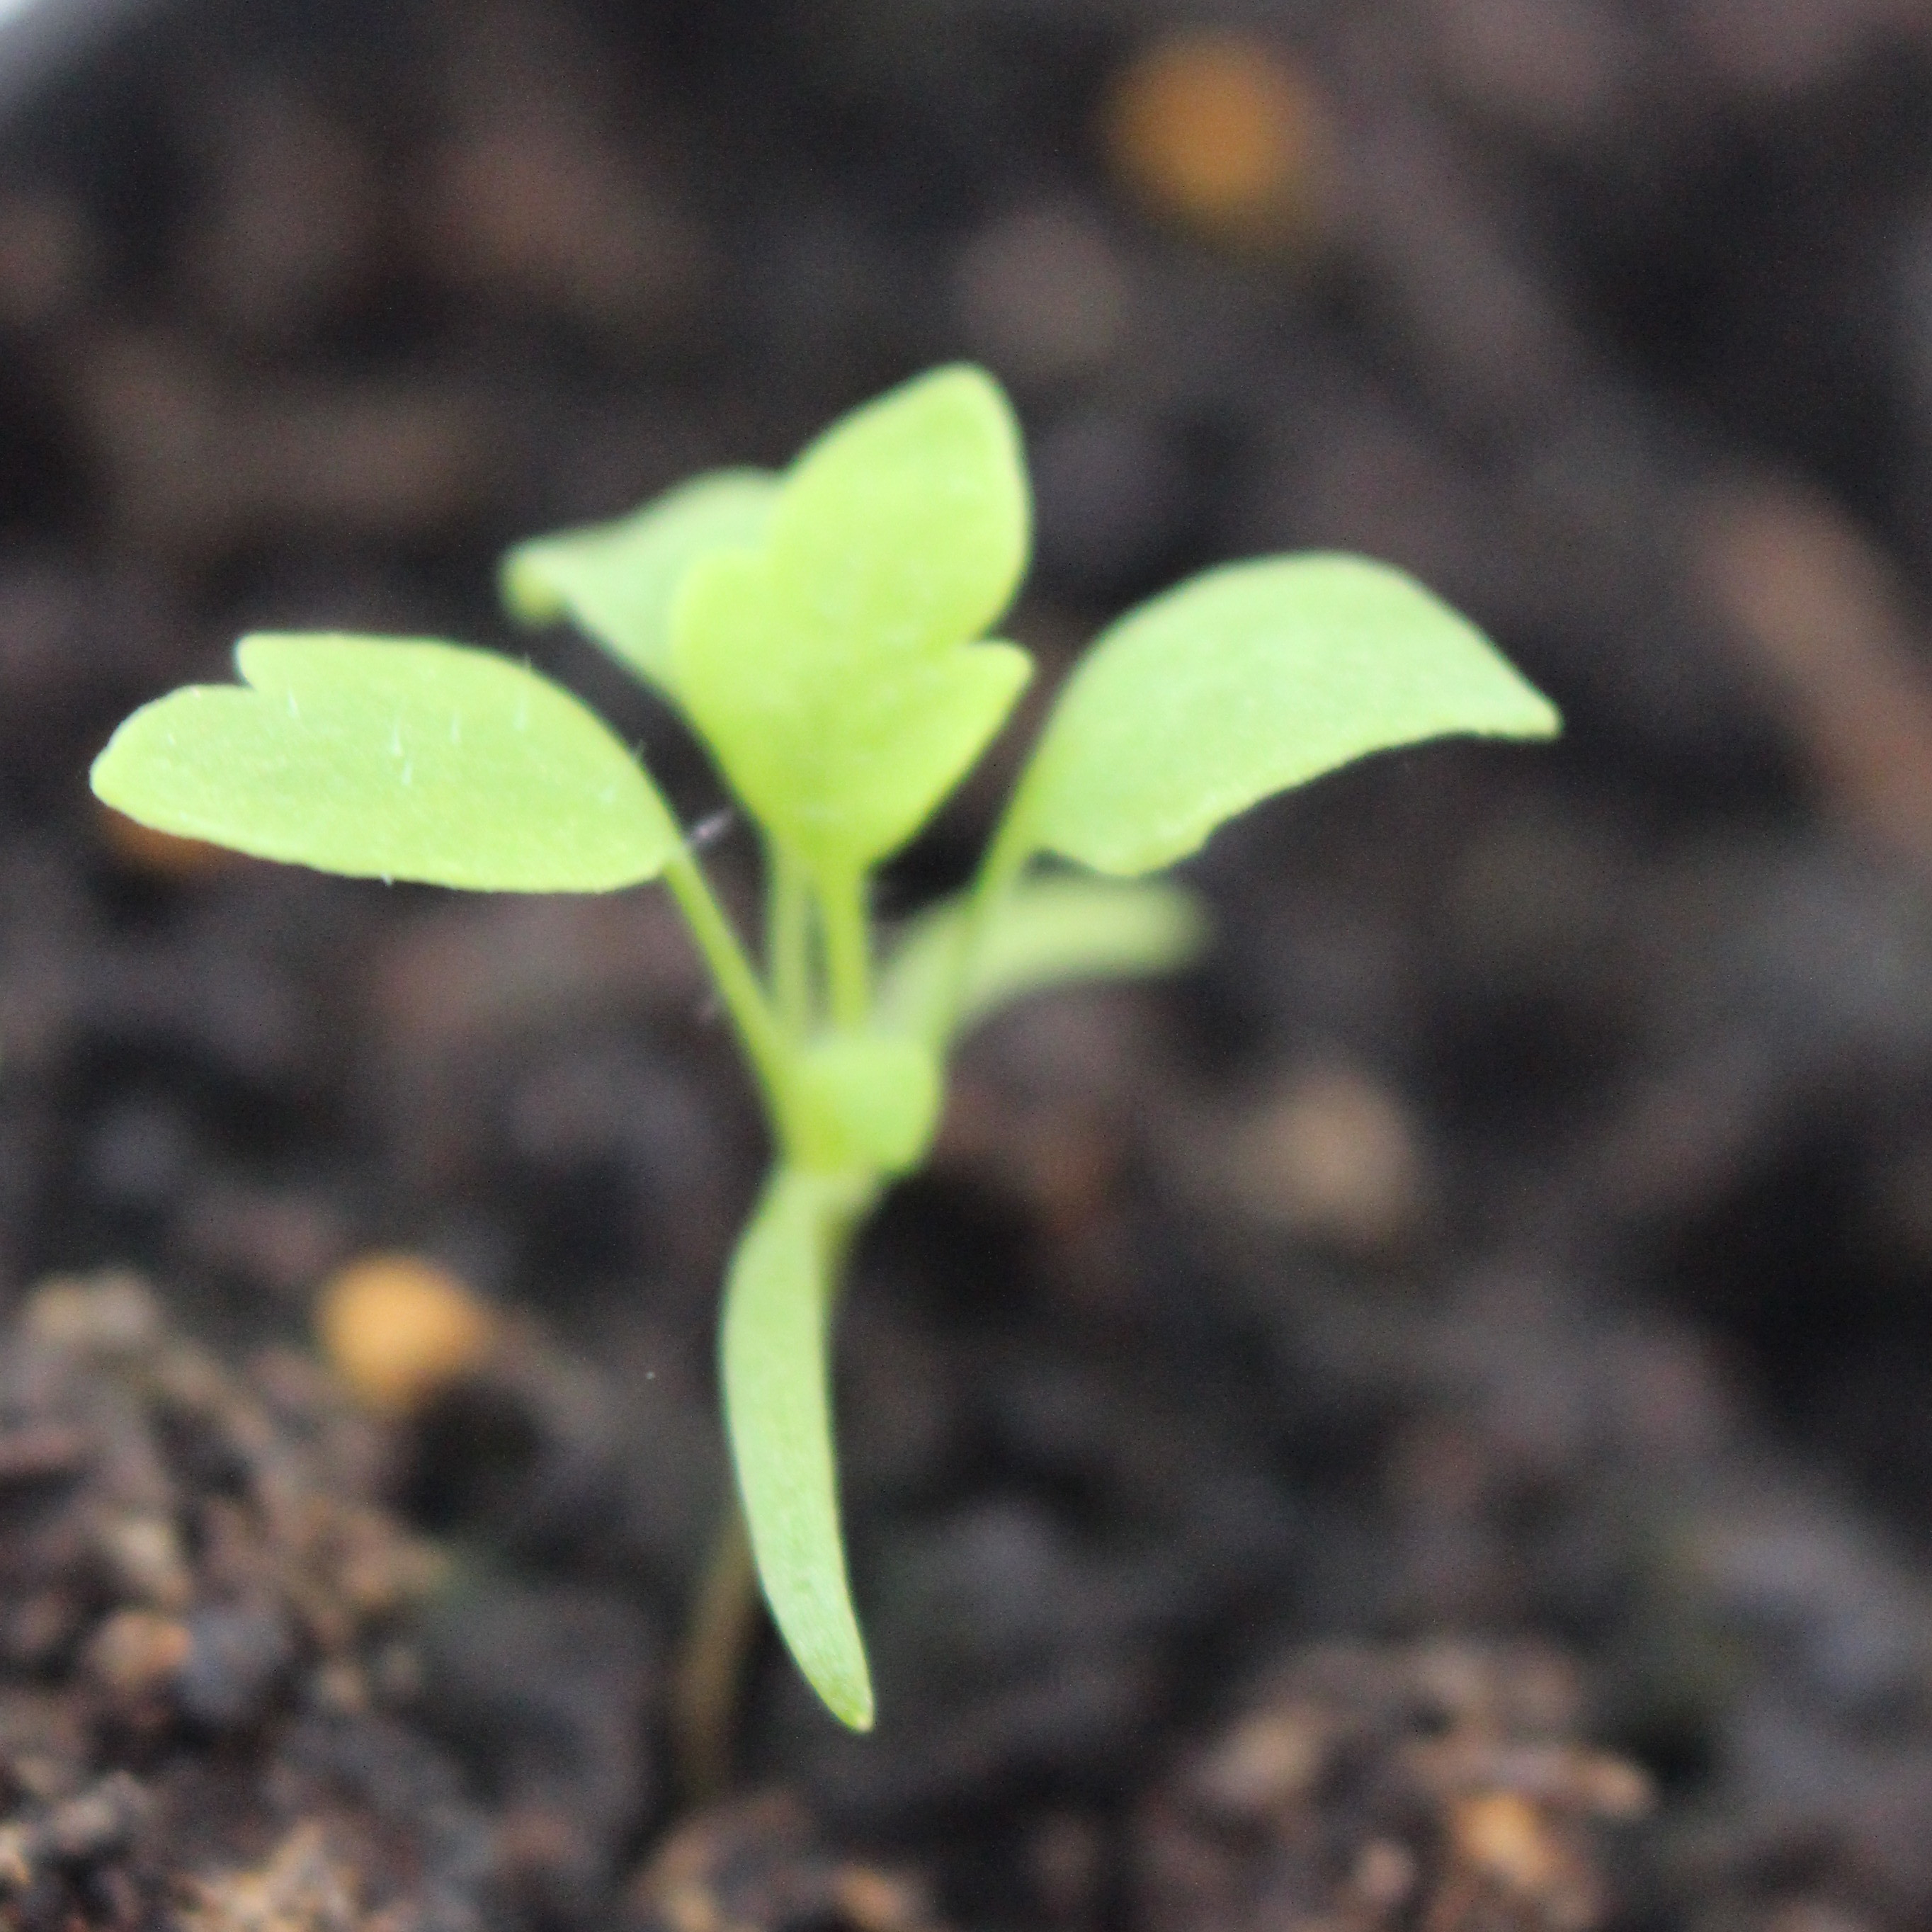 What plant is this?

Papaver rhoeas
